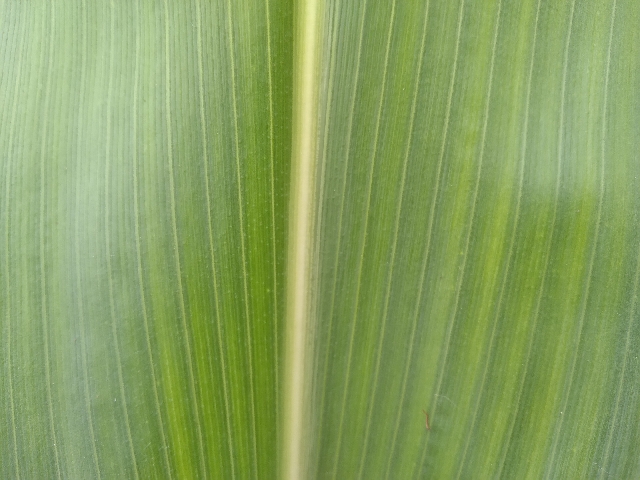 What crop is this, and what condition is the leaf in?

maize, healthy
